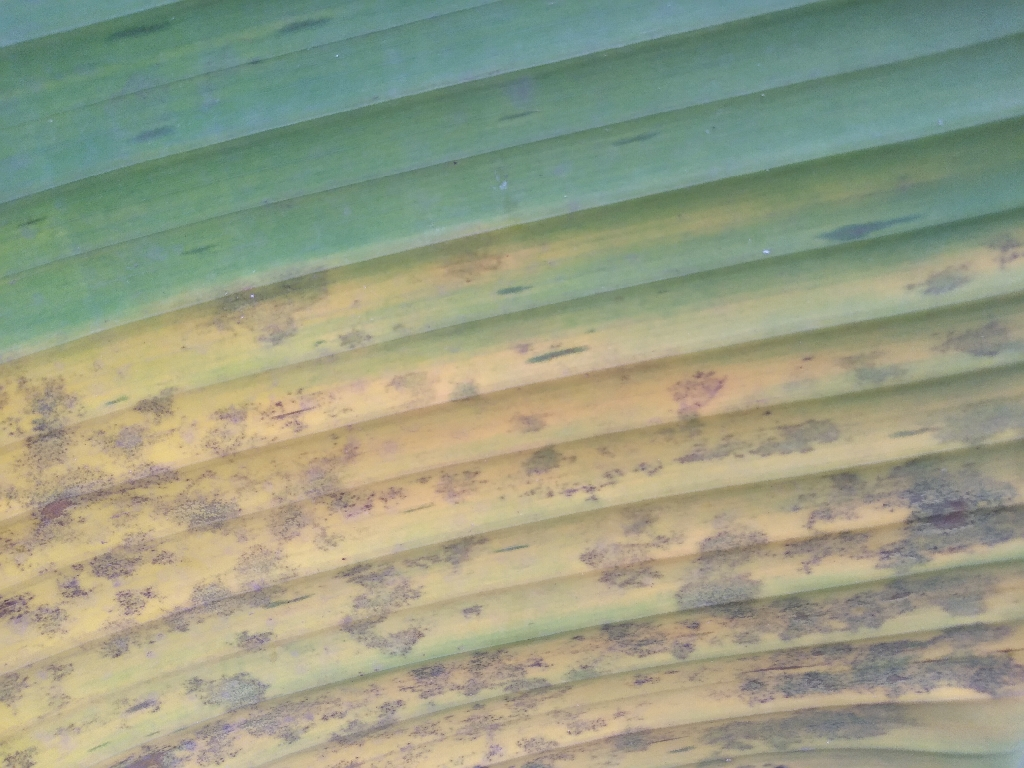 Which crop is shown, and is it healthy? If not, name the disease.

banana, black sigatoka
